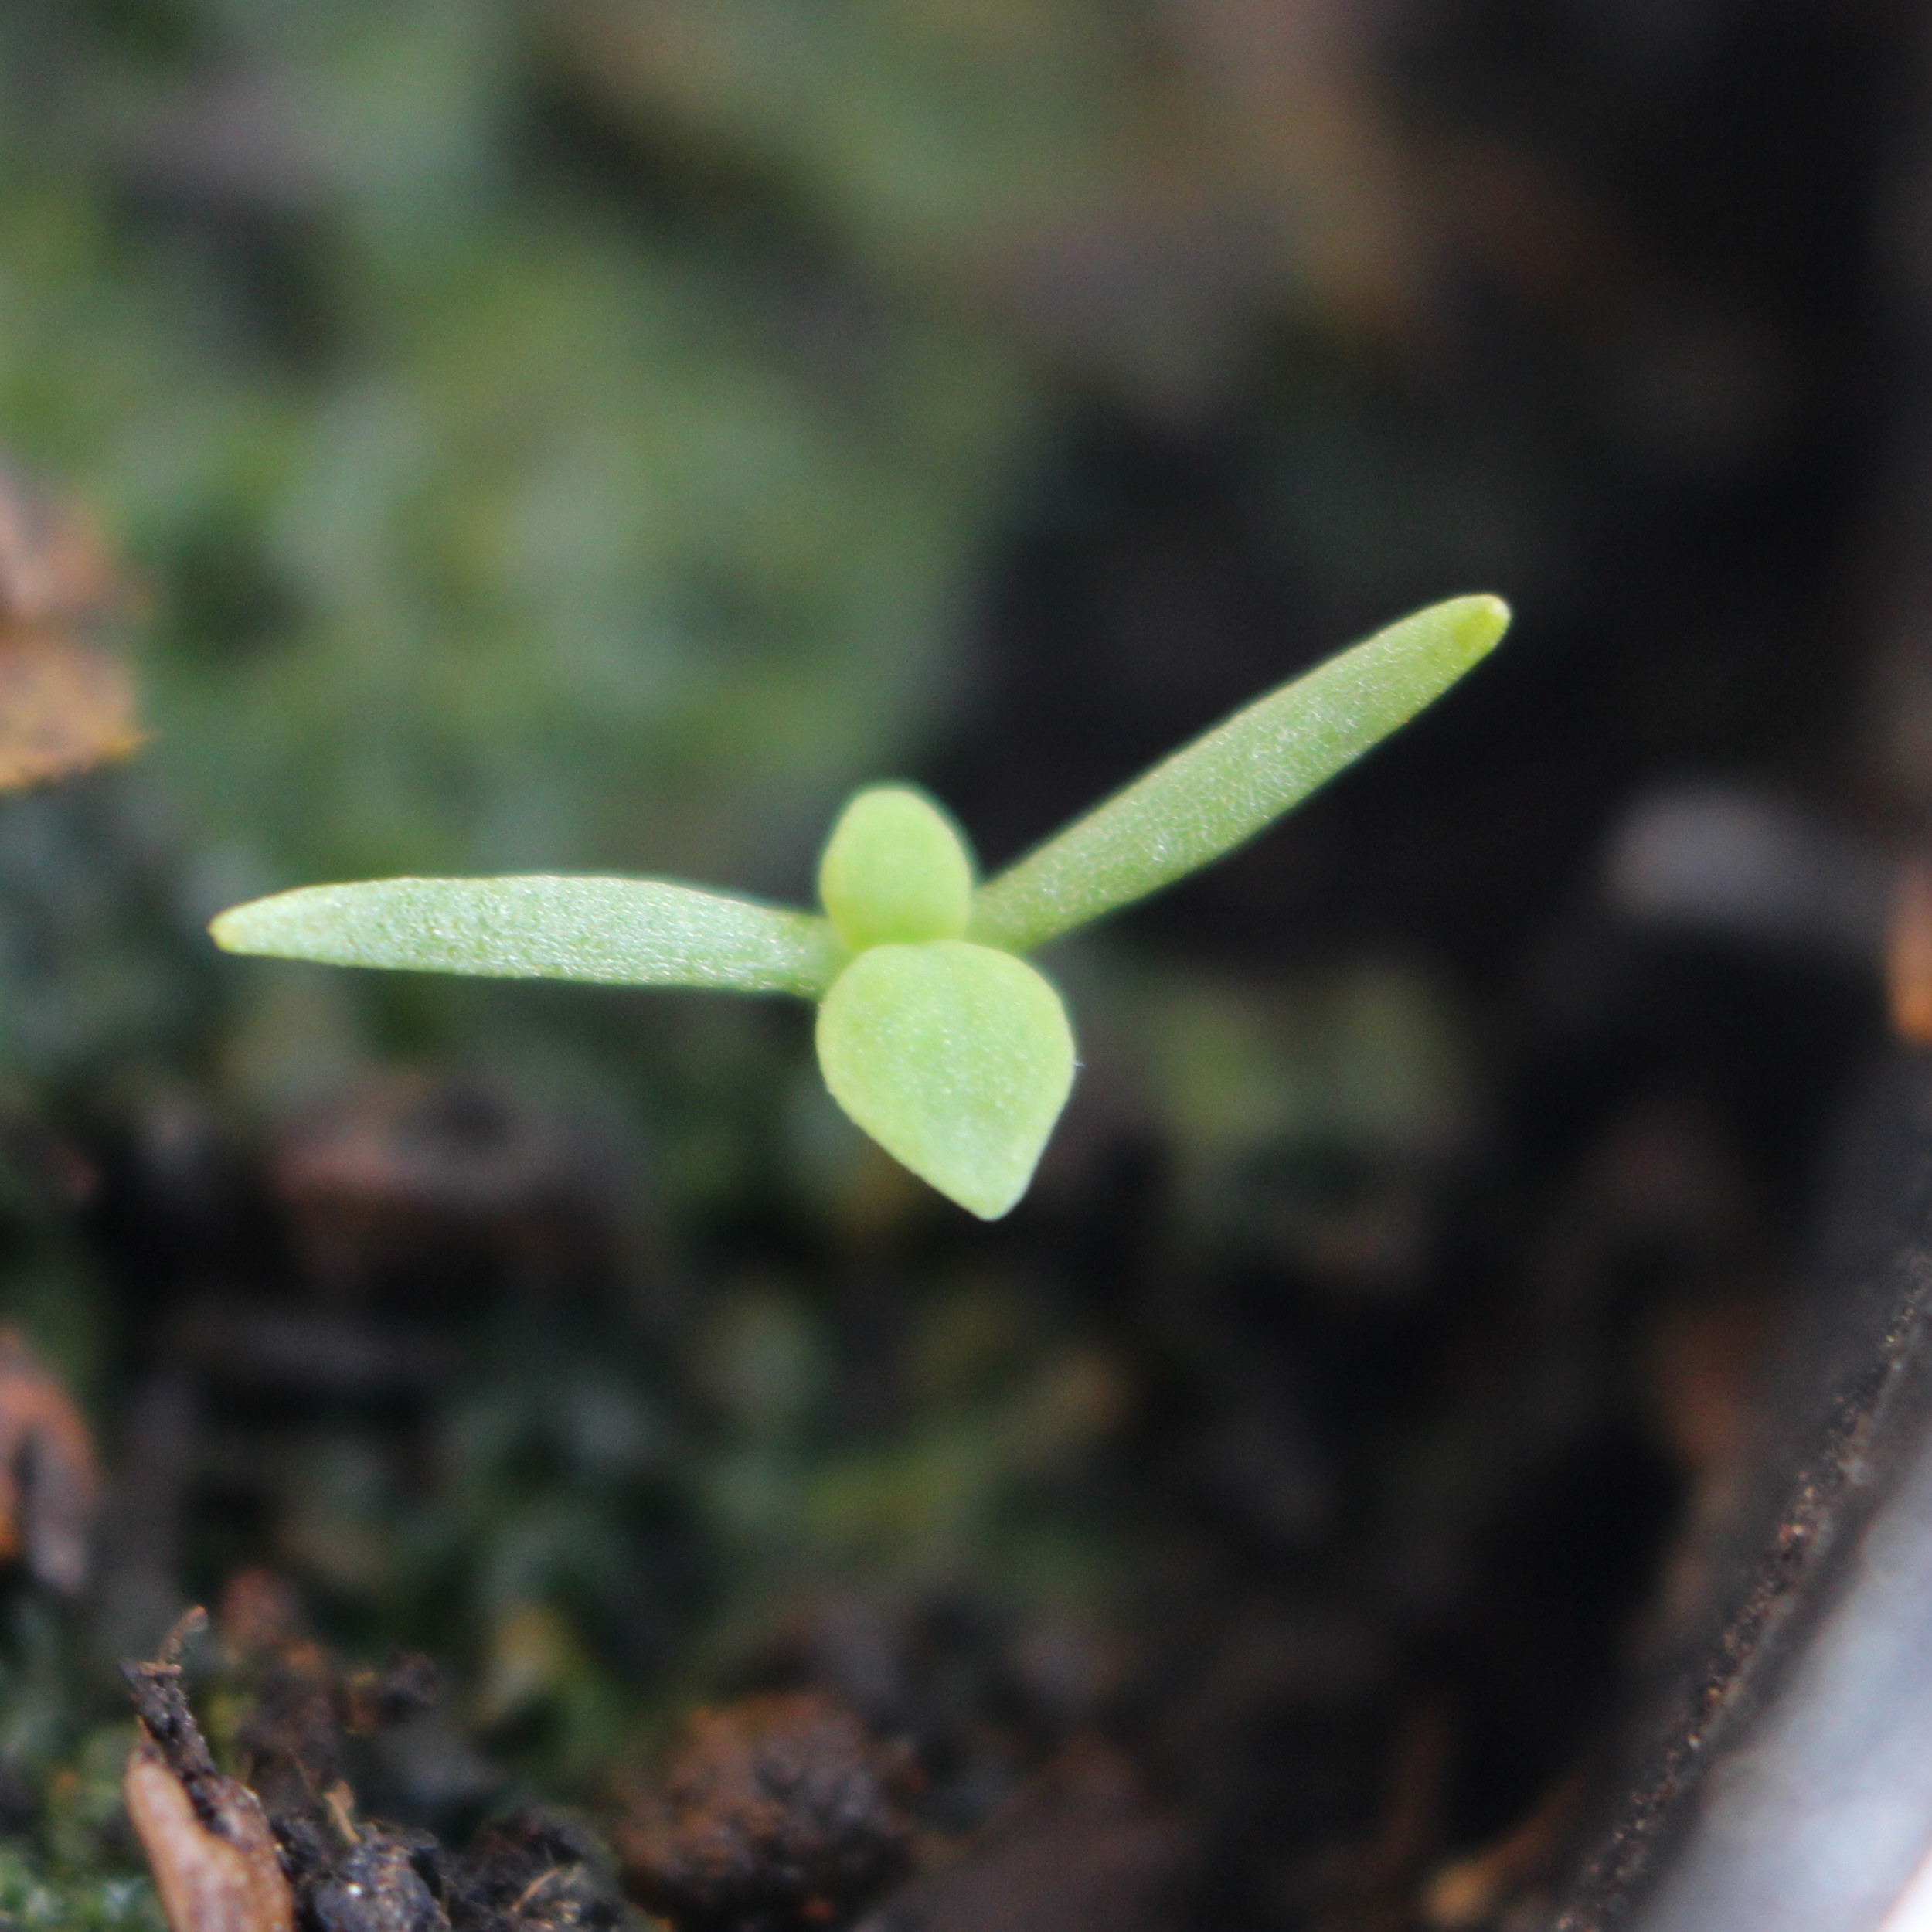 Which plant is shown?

Papaver rhoeas
